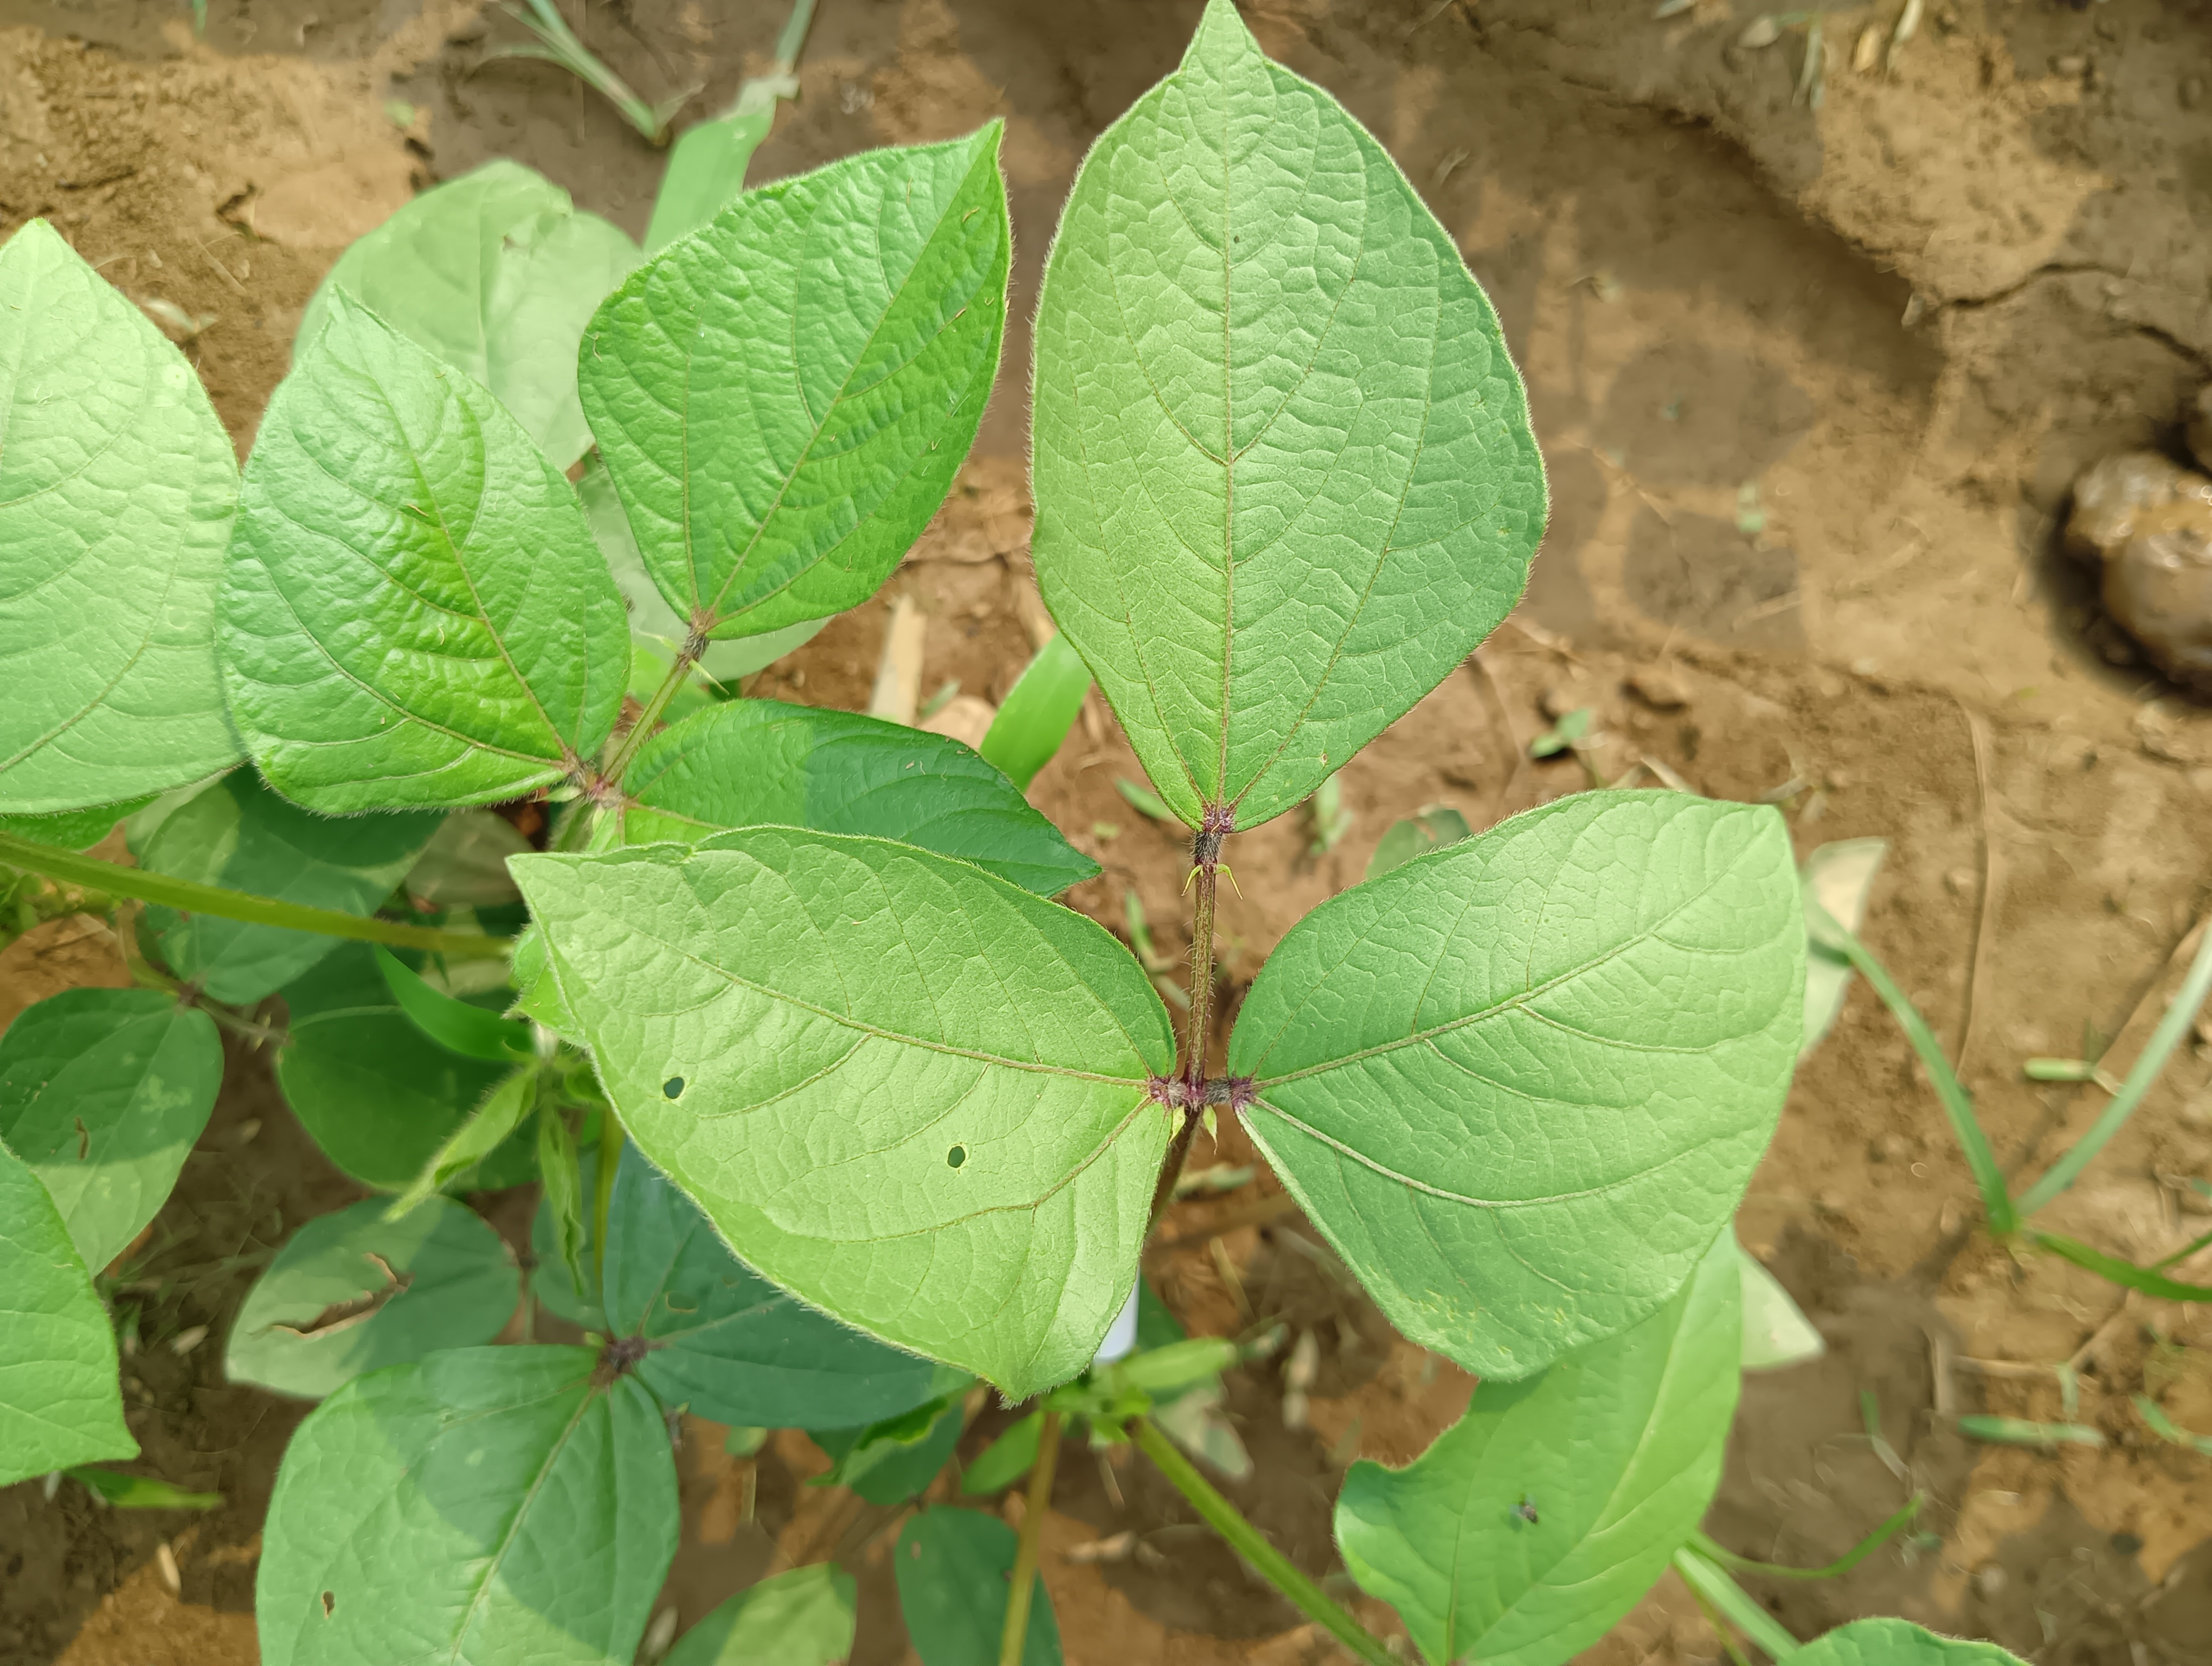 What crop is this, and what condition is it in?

mungbean, healthy
